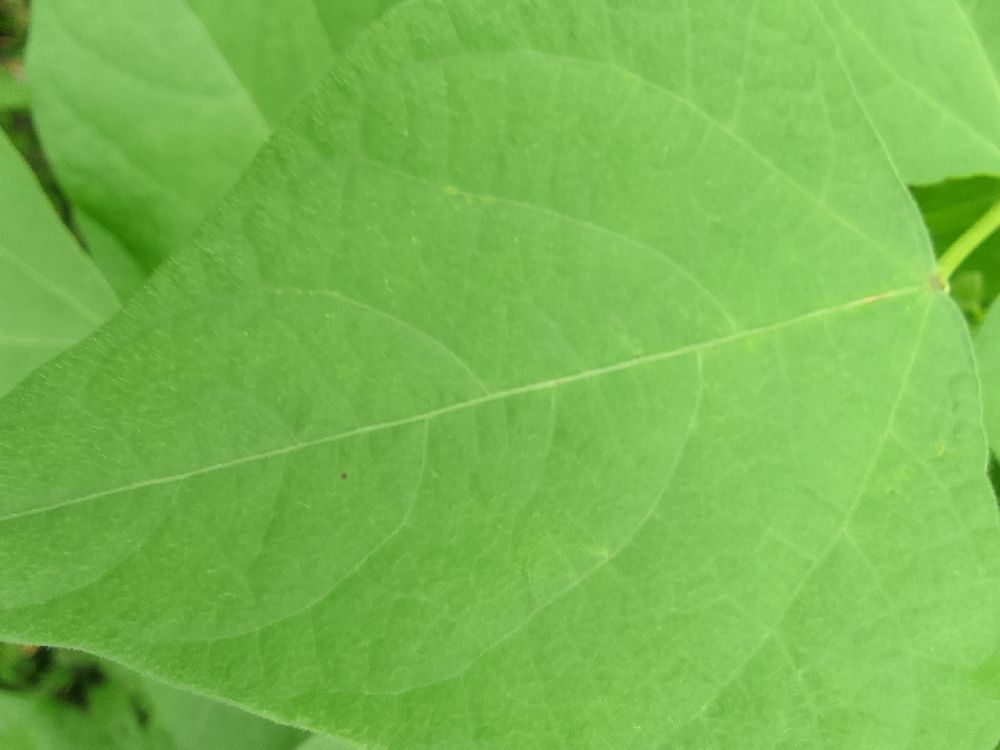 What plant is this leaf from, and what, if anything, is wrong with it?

common bean, healthy
